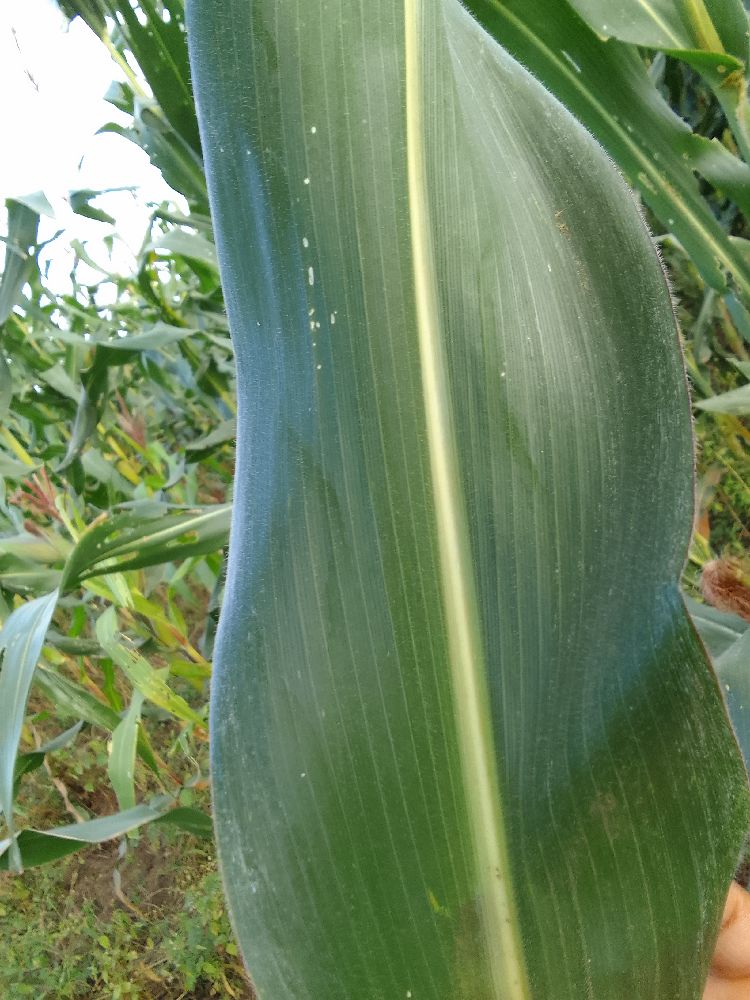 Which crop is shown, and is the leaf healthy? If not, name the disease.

maize, healthy
